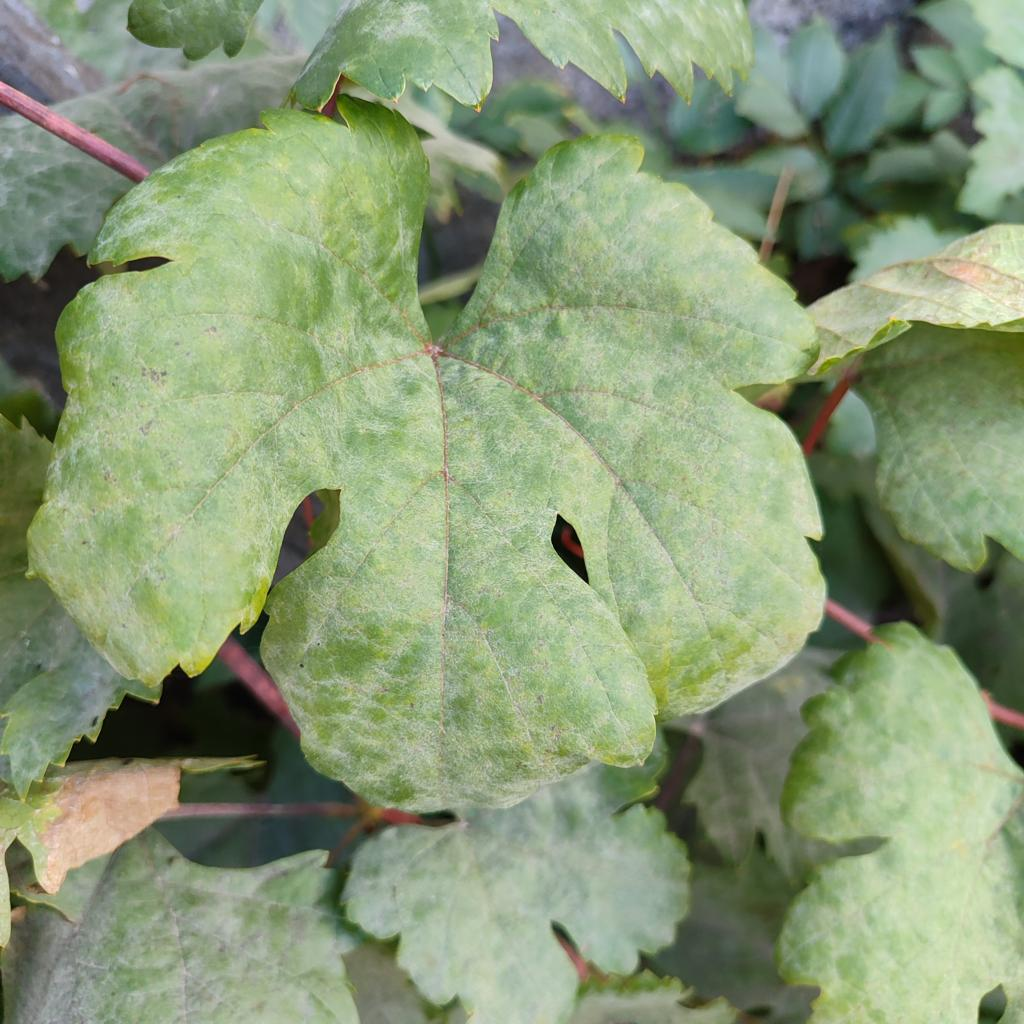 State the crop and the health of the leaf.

grapevine, powdery mildew
